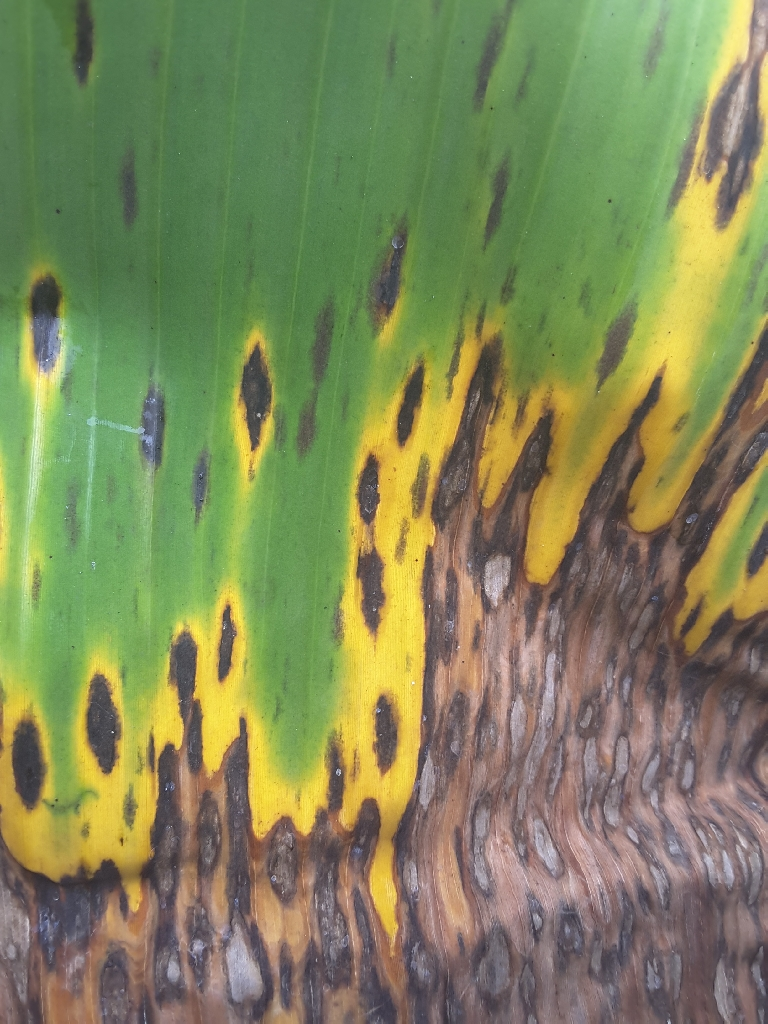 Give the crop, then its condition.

banana, black sigatoka
